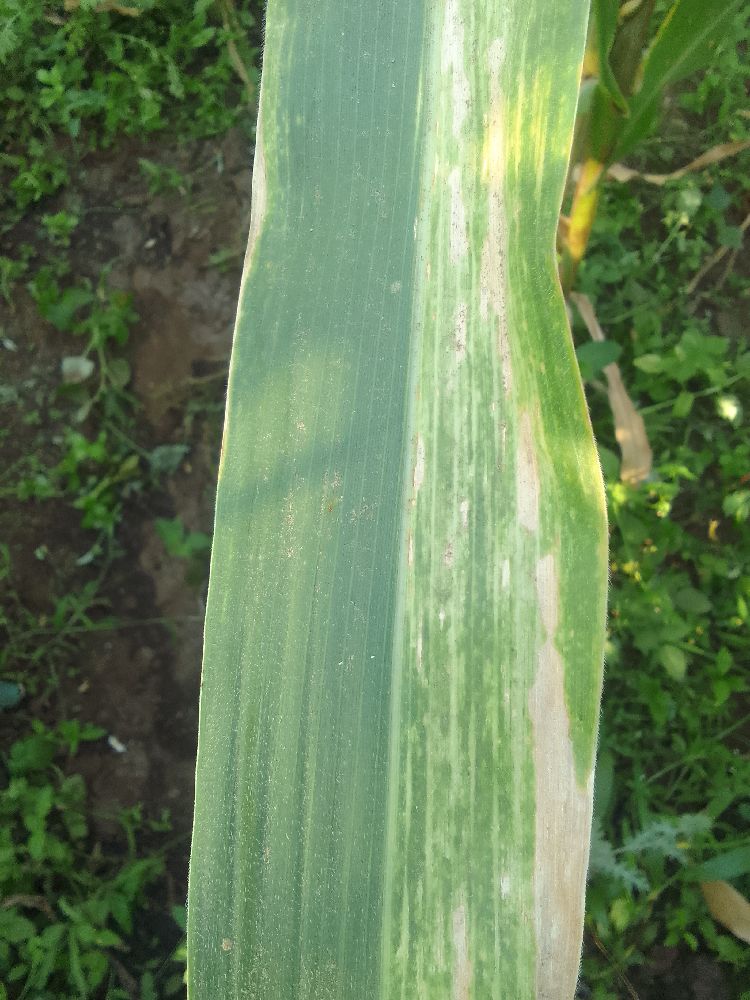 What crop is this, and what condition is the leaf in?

maize, maize lethal necrosis
